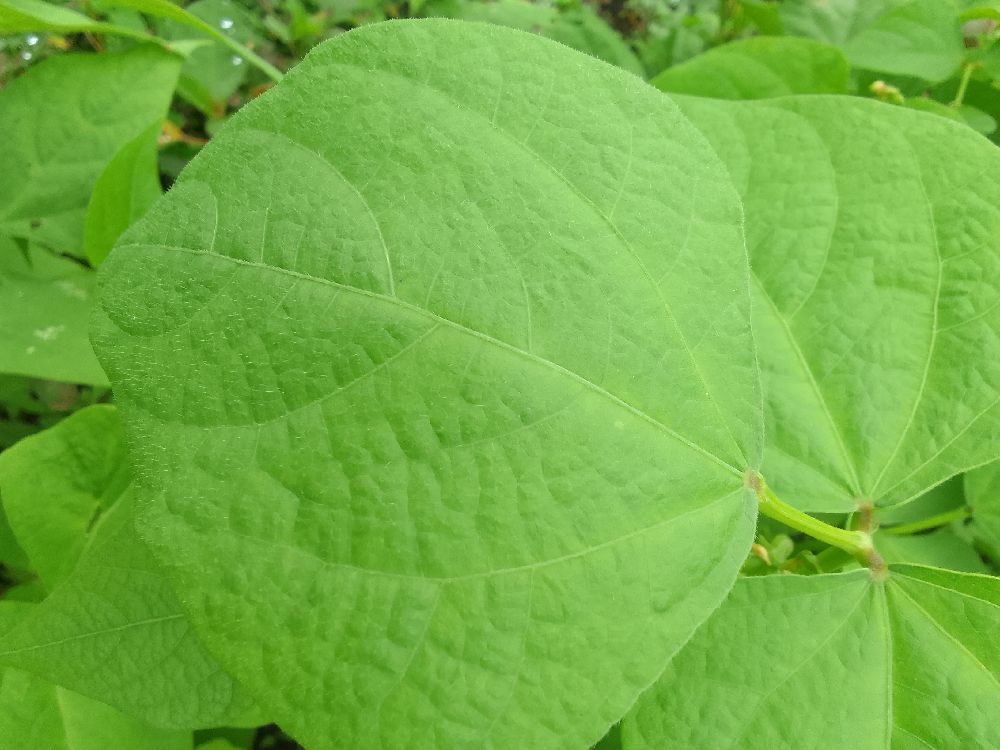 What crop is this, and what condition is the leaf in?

common bean, healthy
